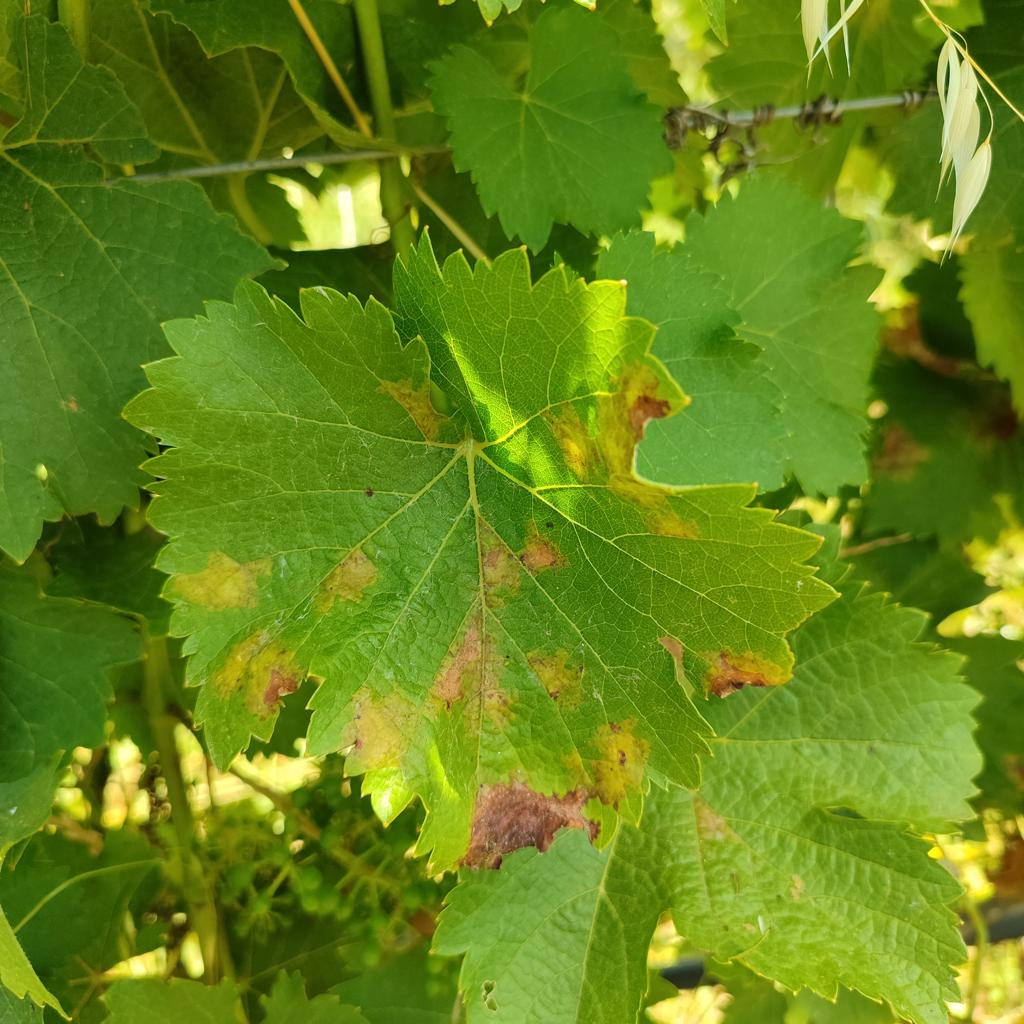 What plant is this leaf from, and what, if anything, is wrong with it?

grapevine, downy mildew
